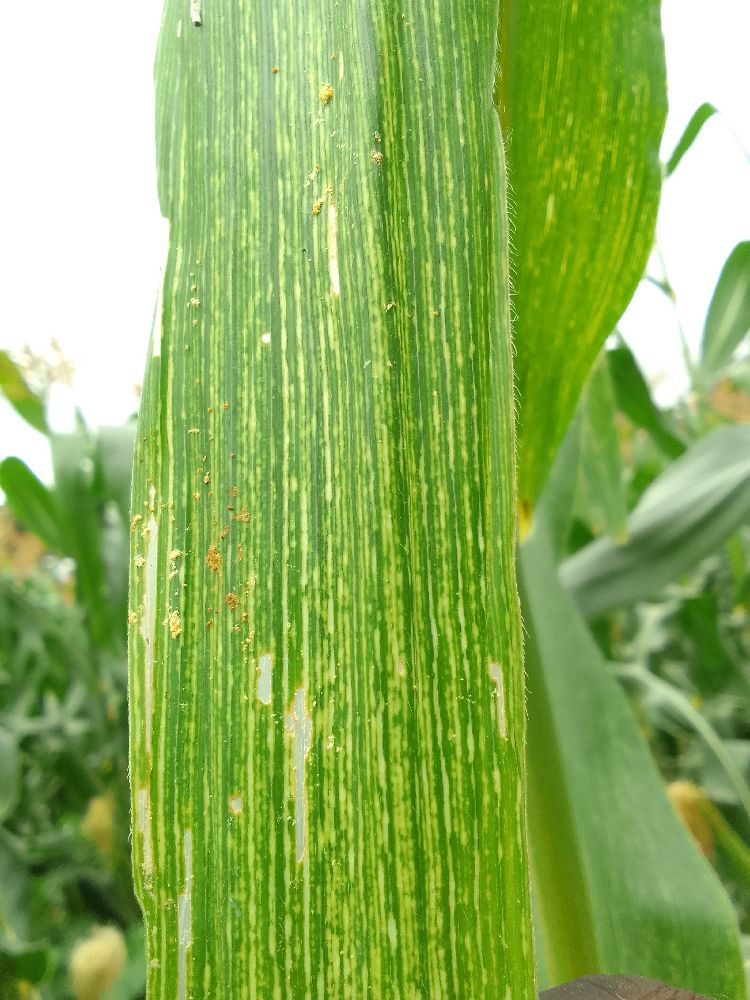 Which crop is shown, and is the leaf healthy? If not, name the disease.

maize, maize streak virus
